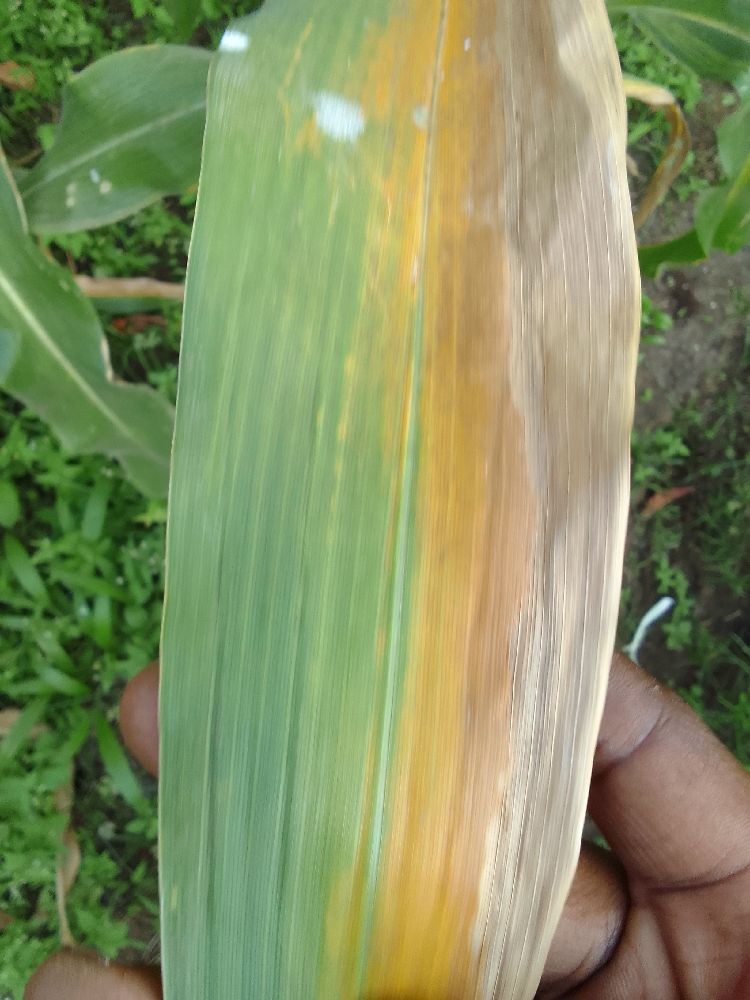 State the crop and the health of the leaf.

maize, maize lethal necrosis
